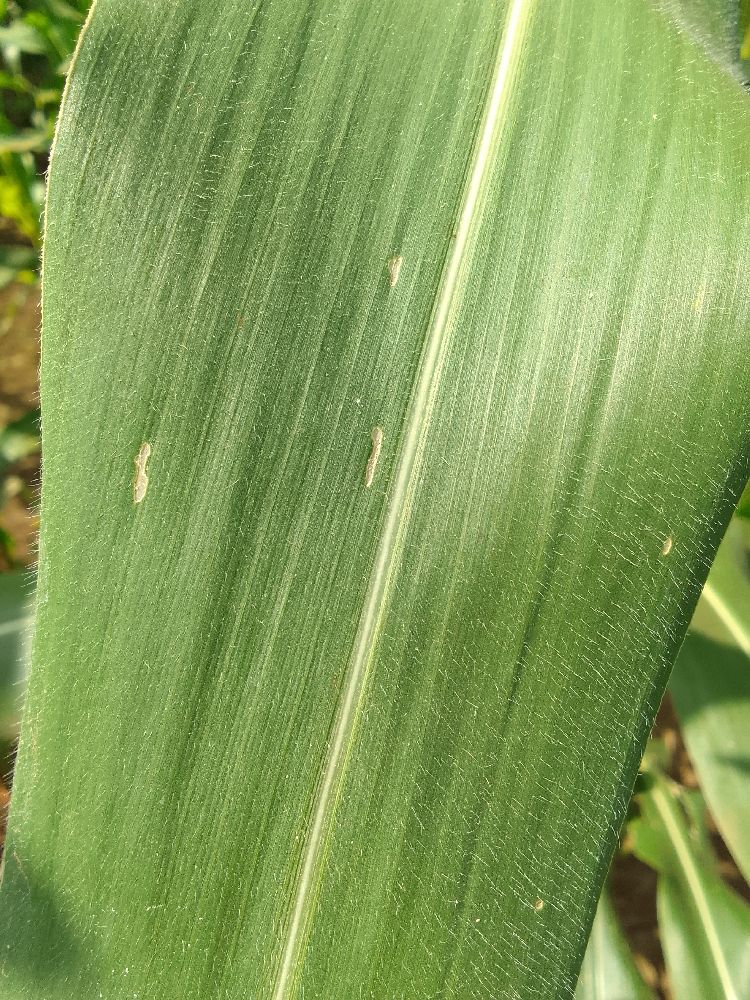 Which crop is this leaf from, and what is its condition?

maize, healthy
